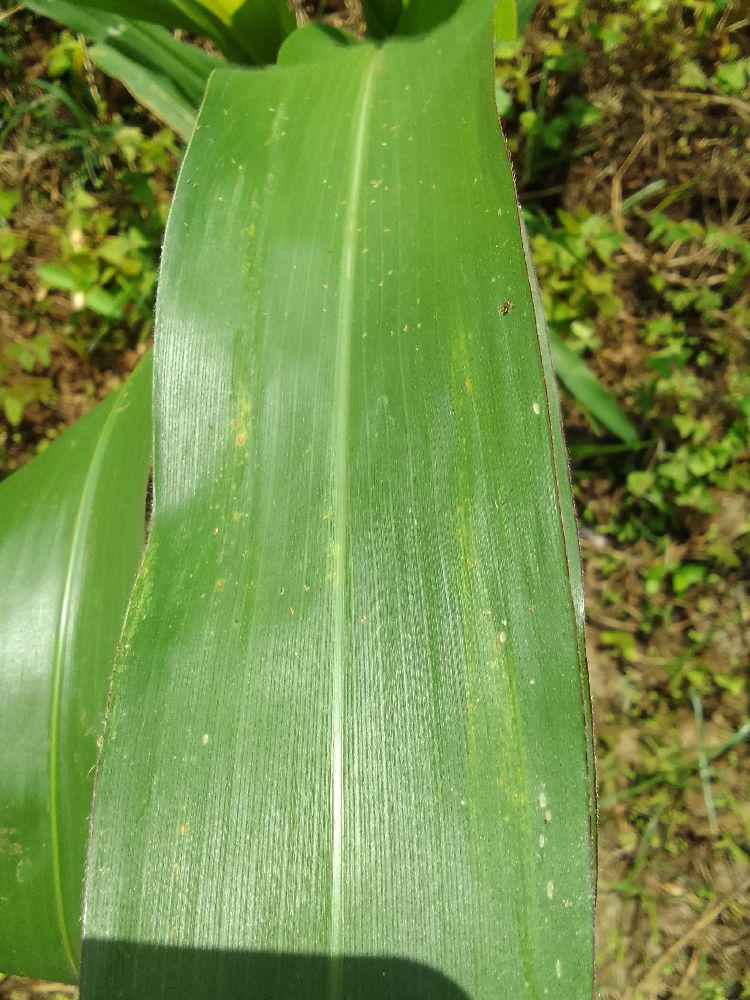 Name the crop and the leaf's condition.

maize, healthy
